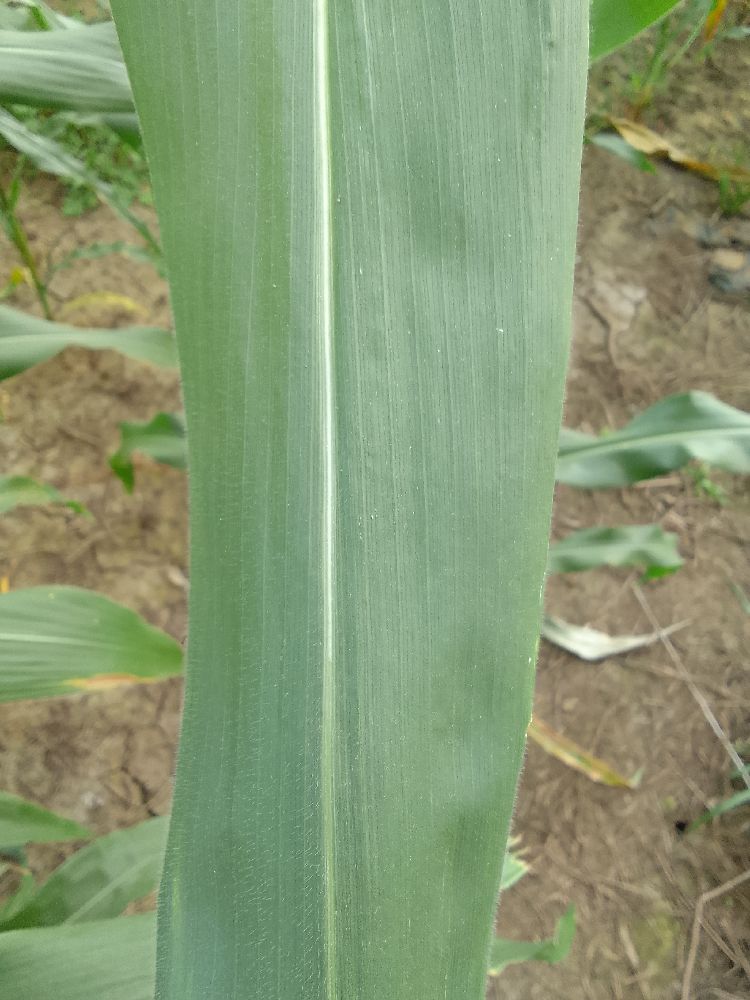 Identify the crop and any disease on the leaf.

maize, healthy
